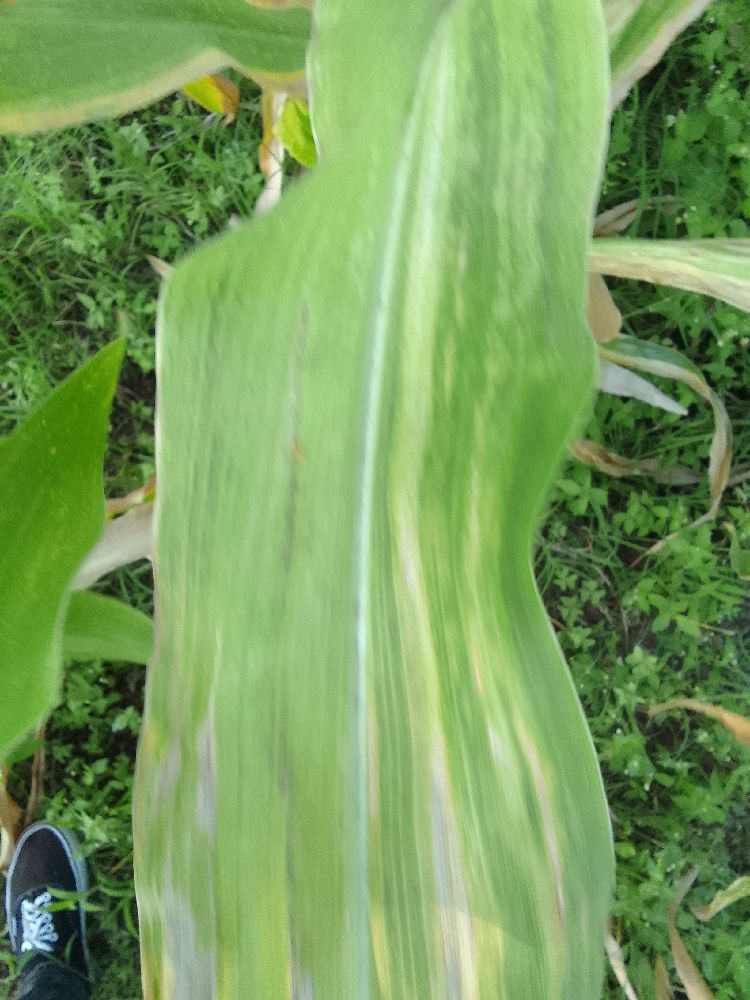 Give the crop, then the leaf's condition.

maize, maize lethal necrosis
